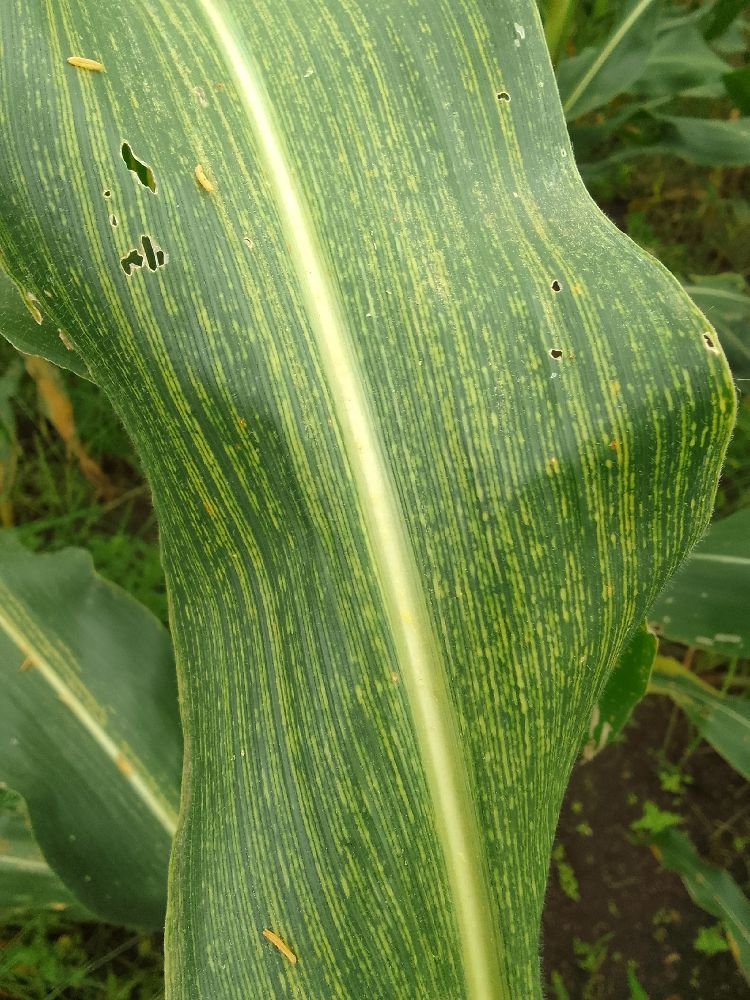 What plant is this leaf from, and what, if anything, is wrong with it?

maize, maize streak virus
